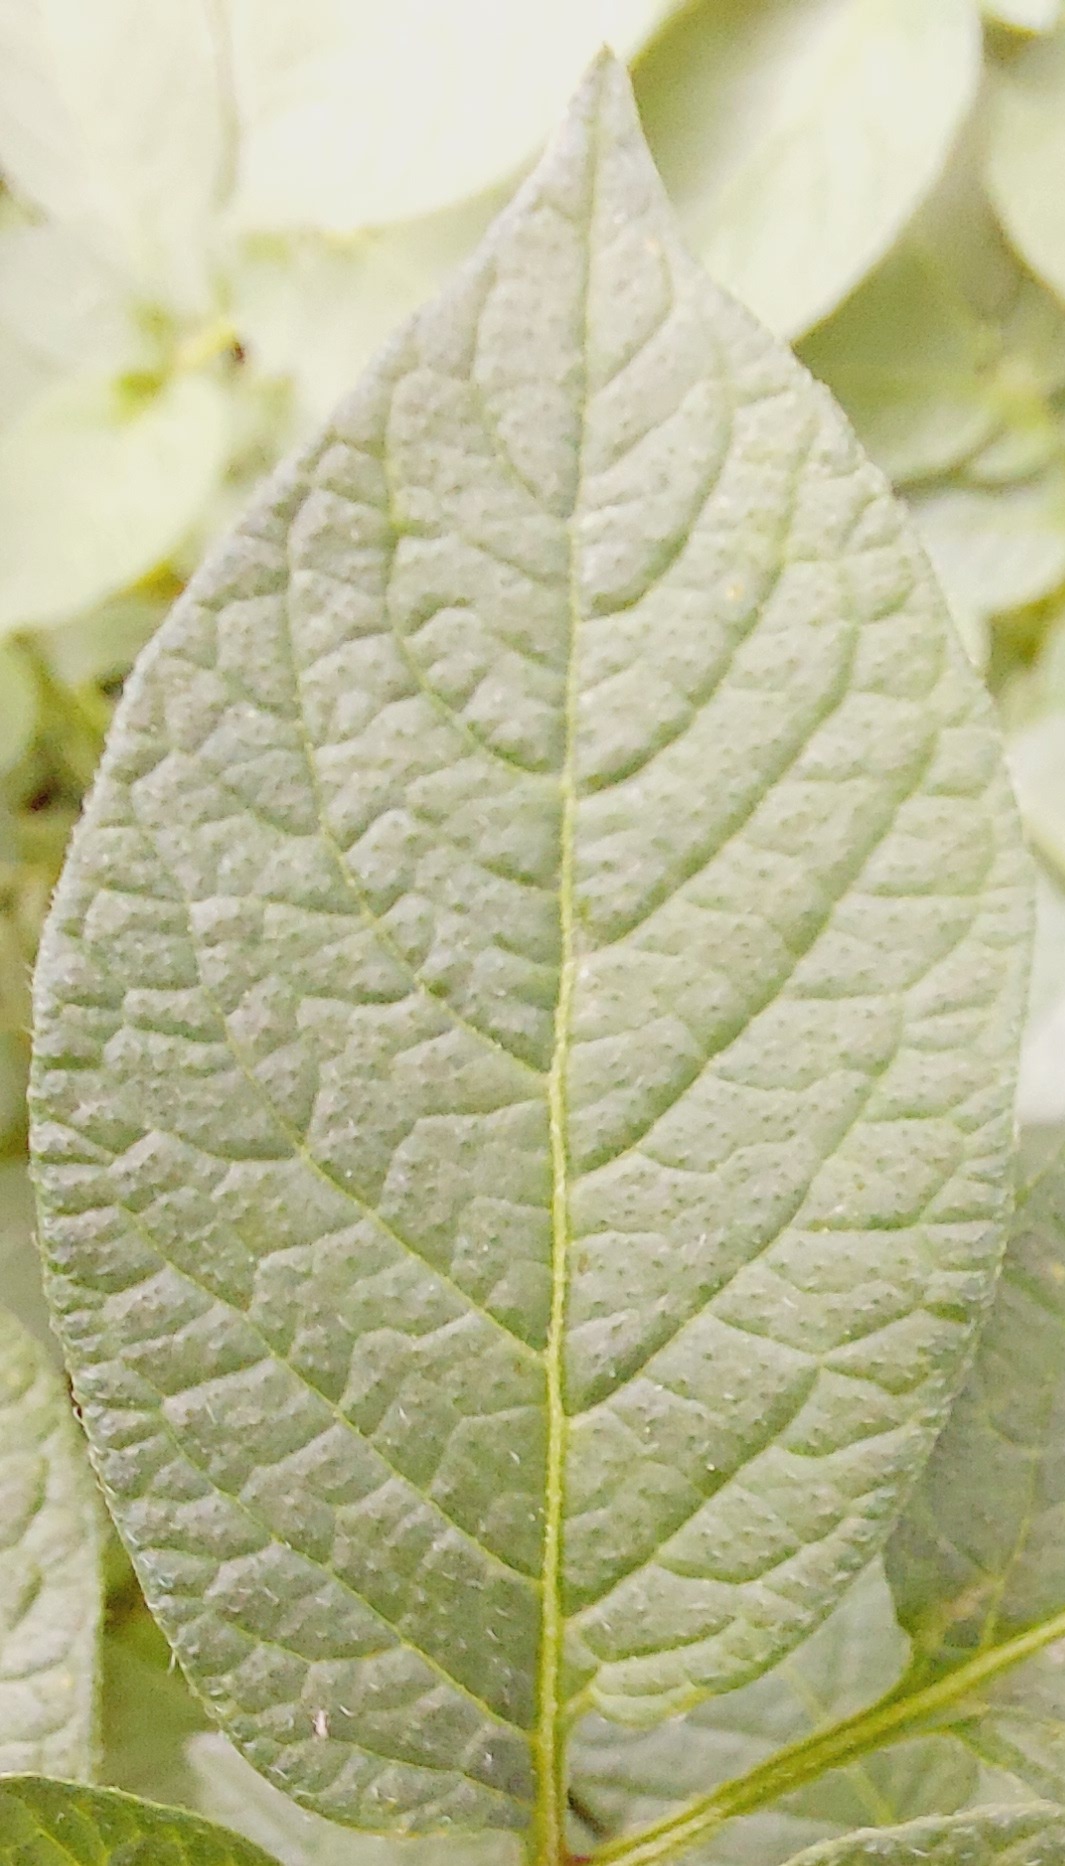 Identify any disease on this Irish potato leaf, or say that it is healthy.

healthy
